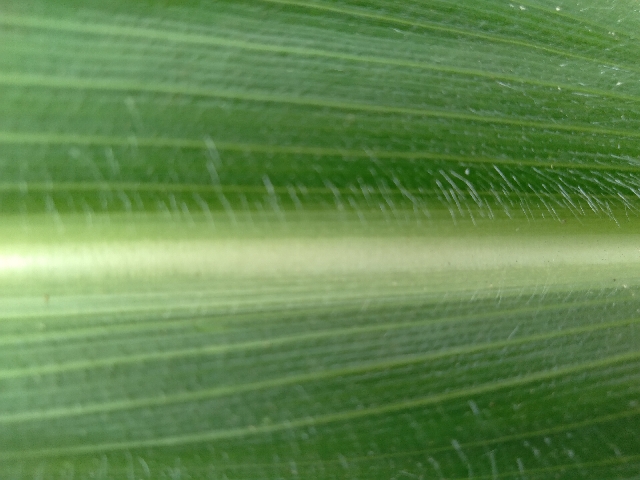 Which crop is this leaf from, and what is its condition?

maize, healthy
